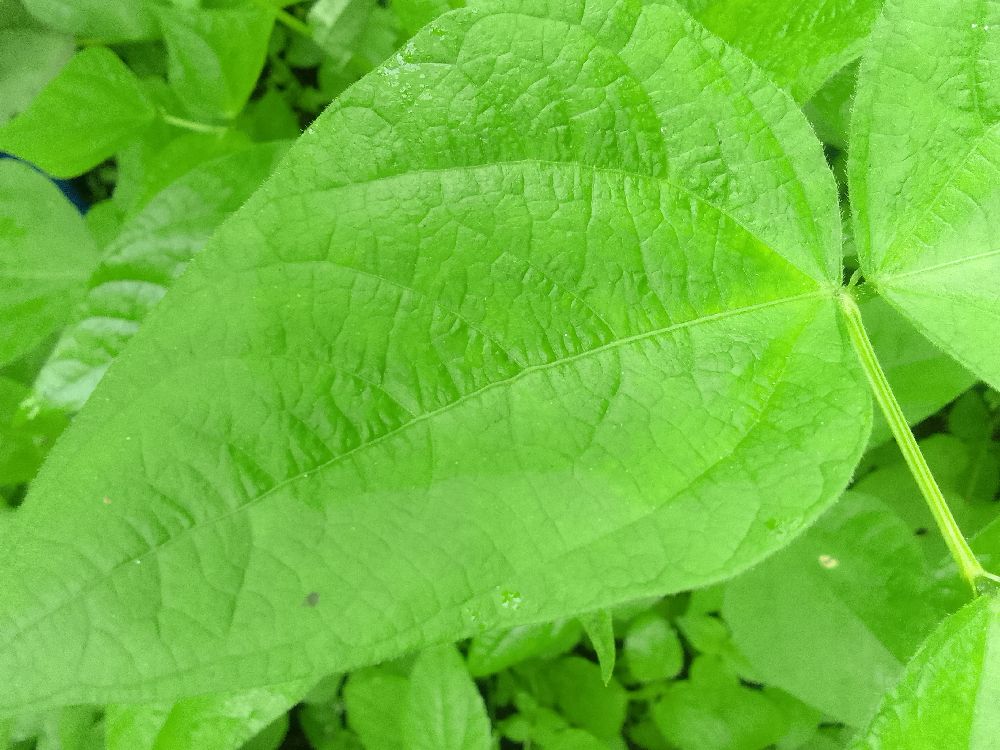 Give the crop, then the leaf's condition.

common bean, healthy
